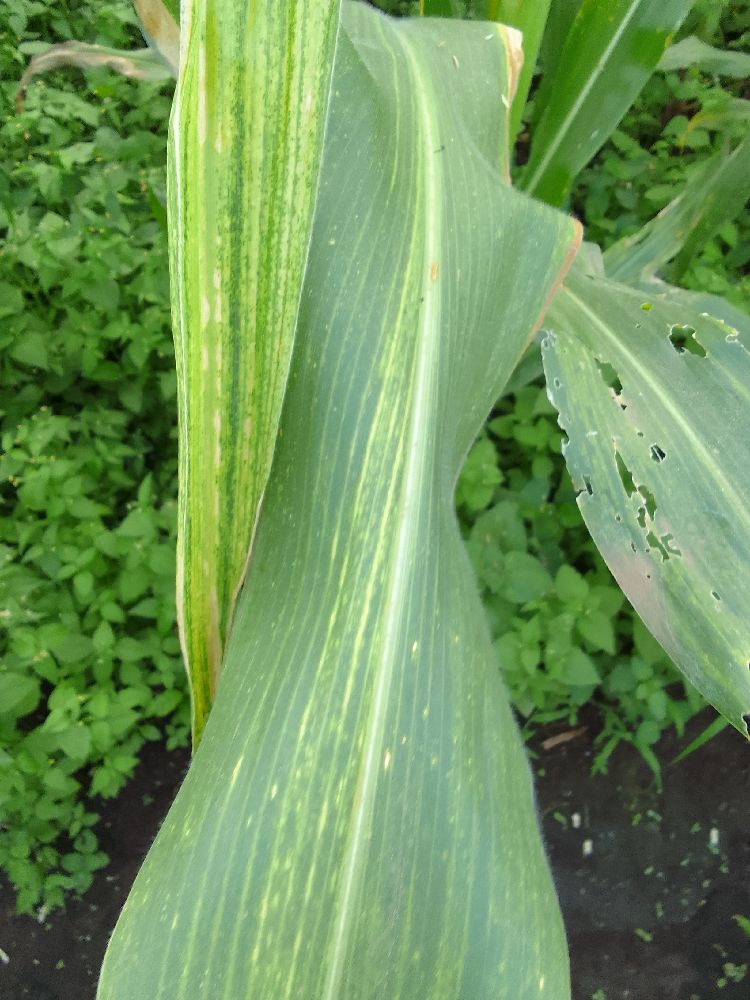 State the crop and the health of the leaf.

maize, maize lethal necrosis
